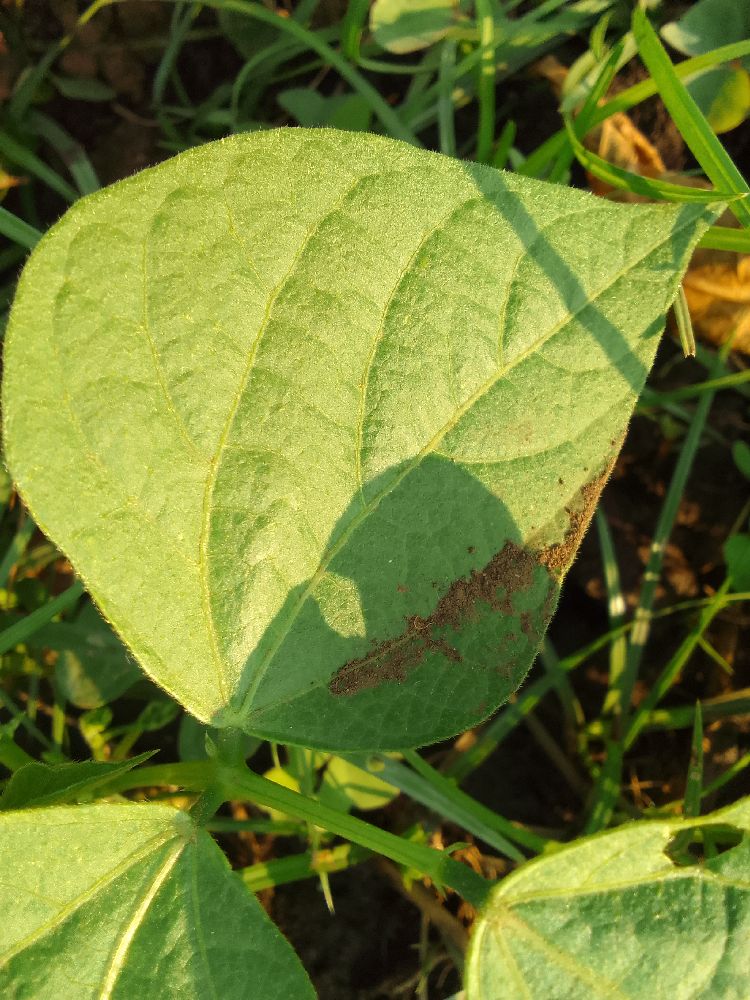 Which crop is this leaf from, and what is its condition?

common bean, healthy
